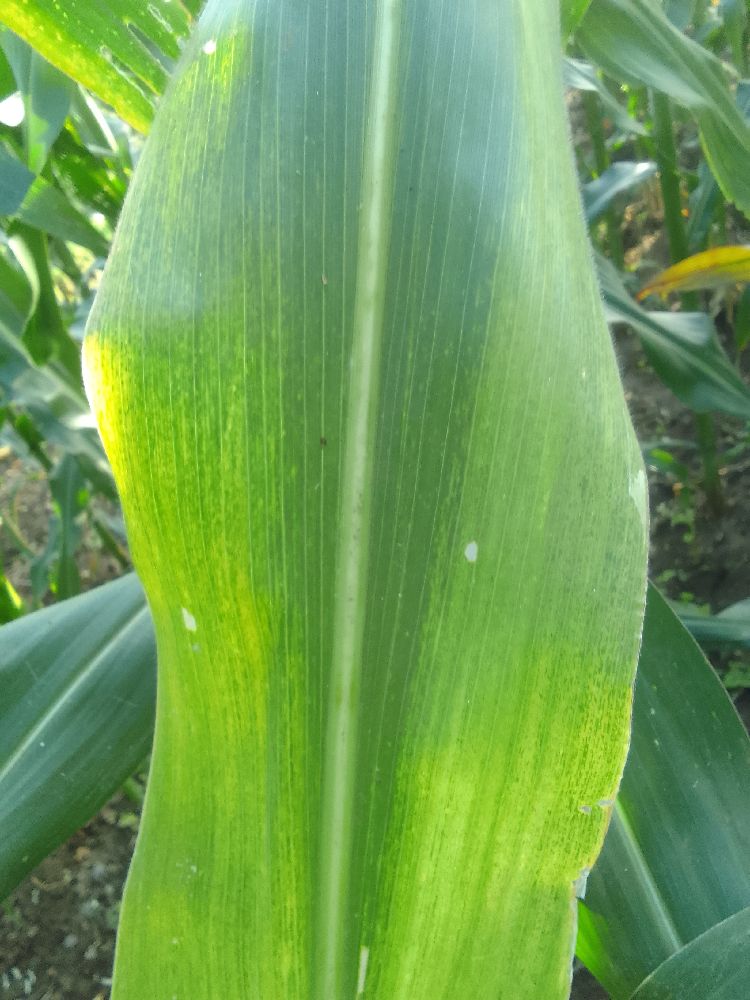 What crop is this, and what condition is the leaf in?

maize, maize lethal necrosis
